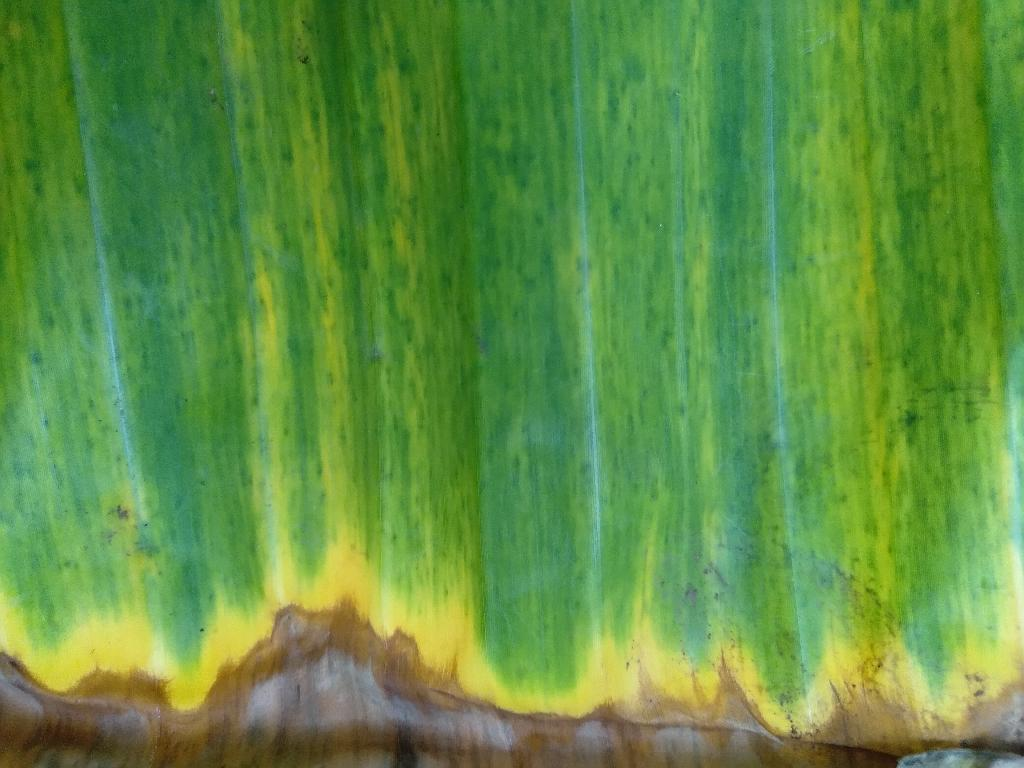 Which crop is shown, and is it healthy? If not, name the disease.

banana, fusarium wilt race 1
